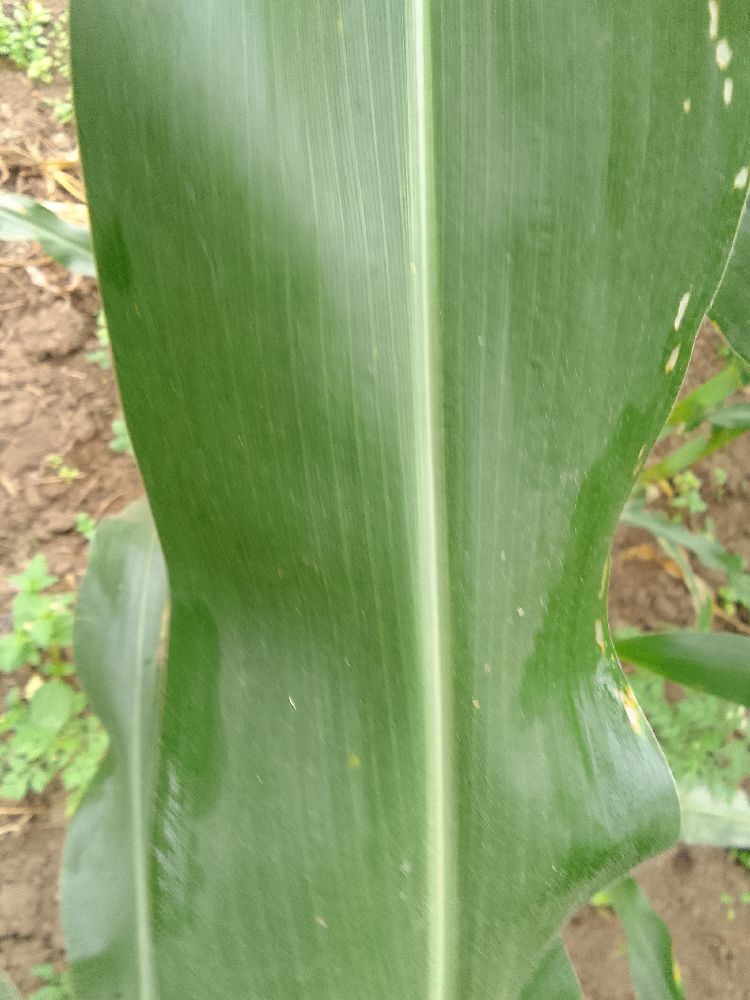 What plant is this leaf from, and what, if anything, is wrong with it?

maize, healthy
